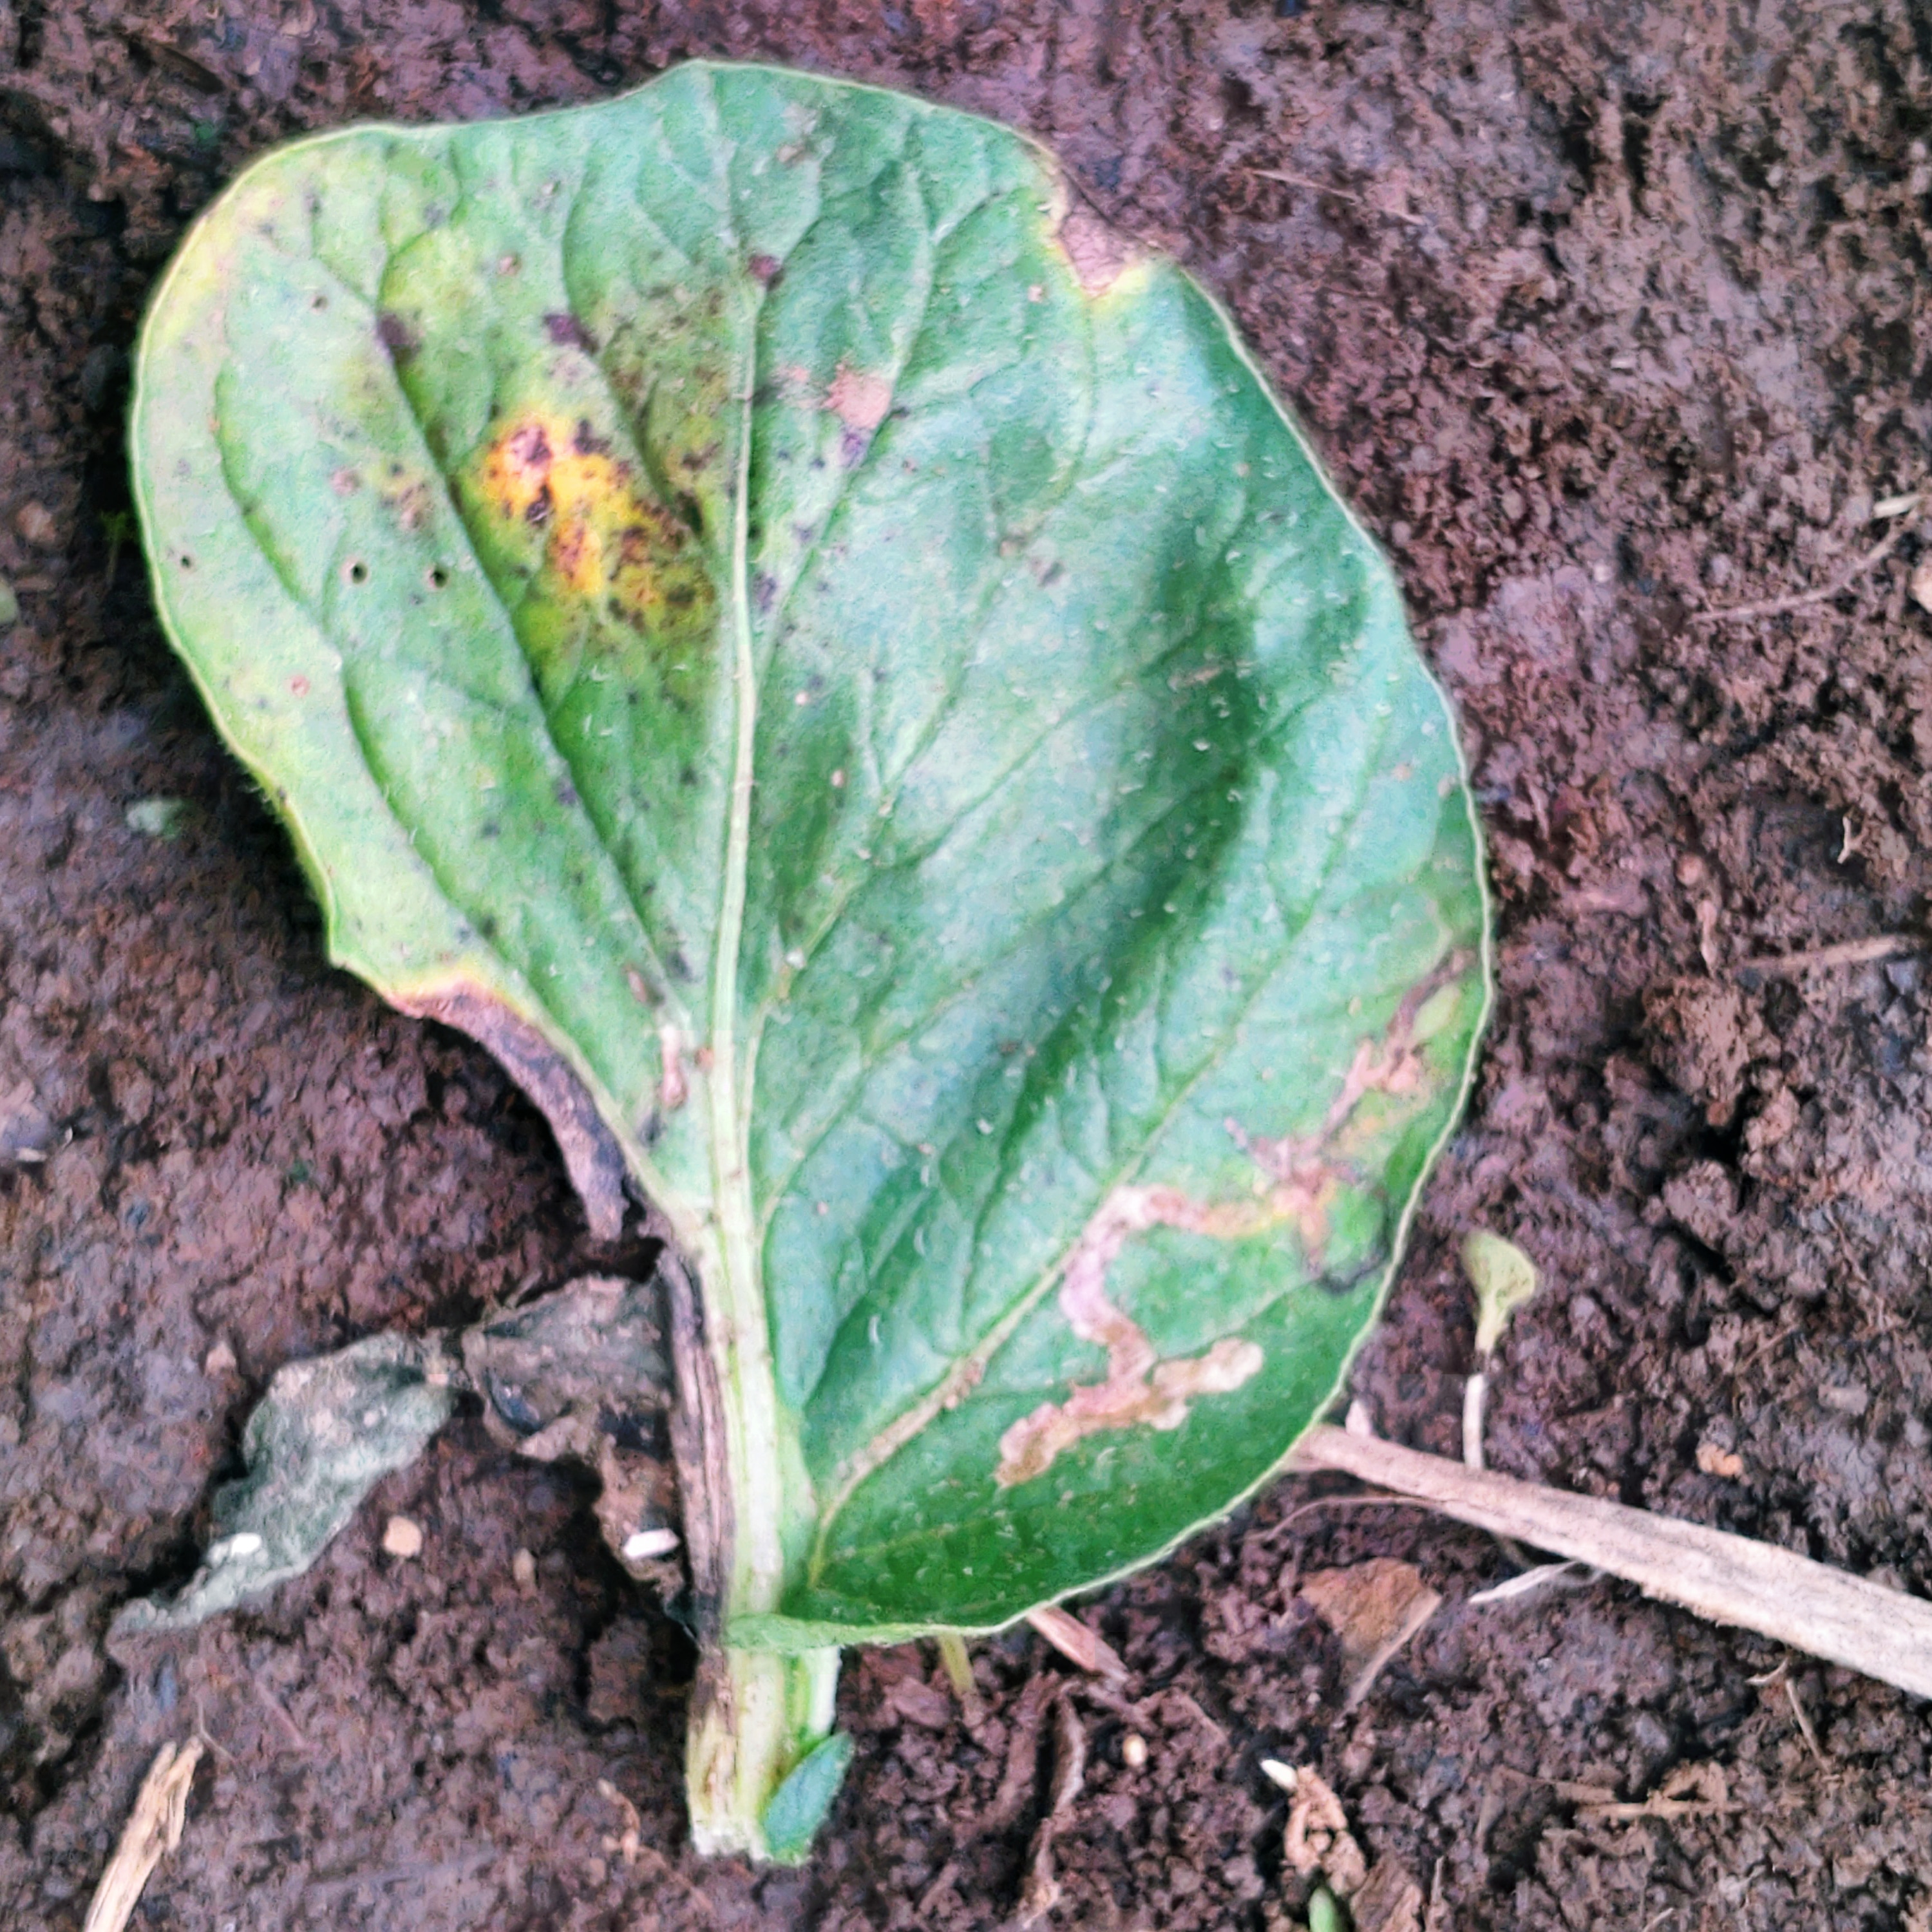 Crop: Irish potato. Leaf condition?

late blight
